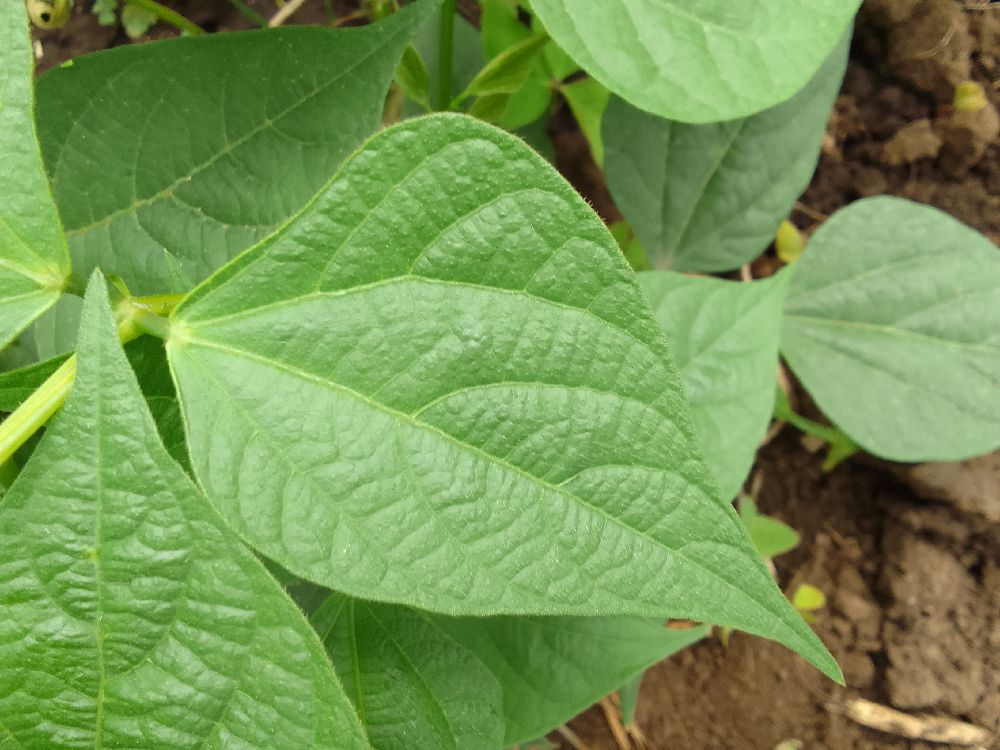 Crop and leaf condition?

common bean, healthy
